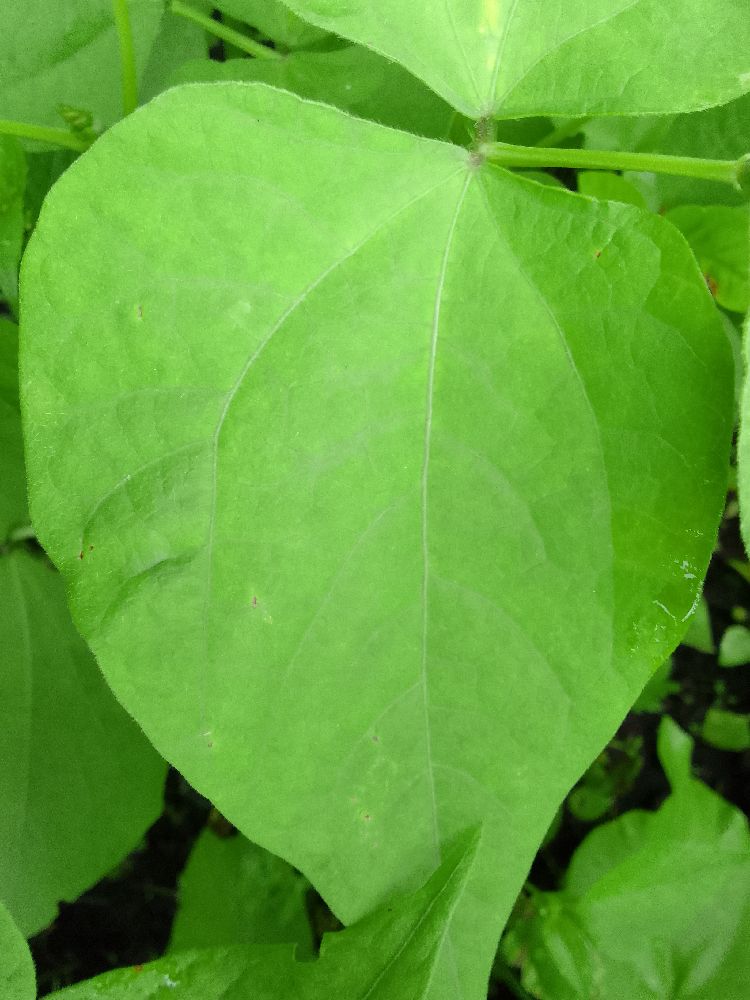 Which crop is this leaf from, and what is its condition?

common bean, healthy
